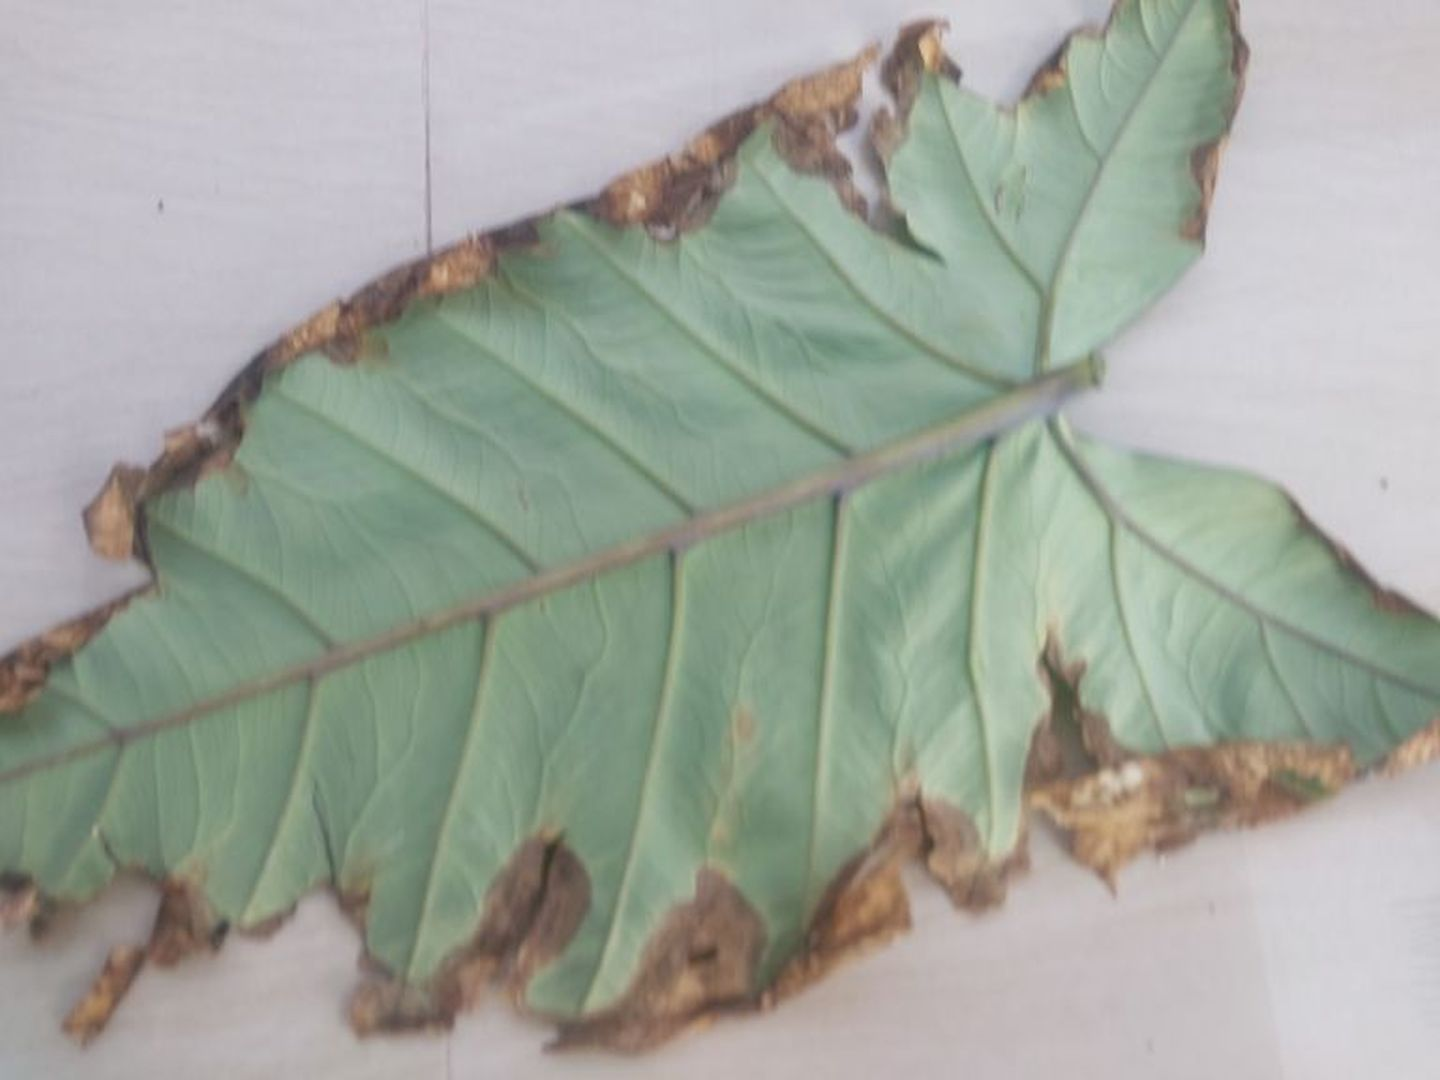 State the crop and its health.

taro, leaf blight
